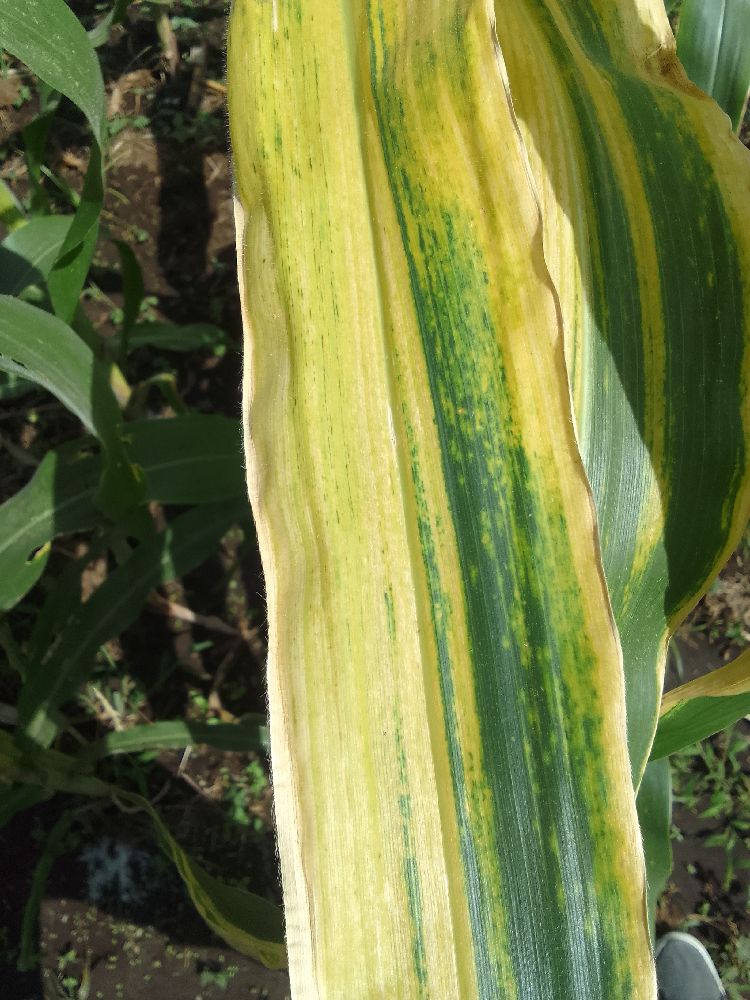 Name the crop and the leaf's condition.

maize, maize lethal necrosis
